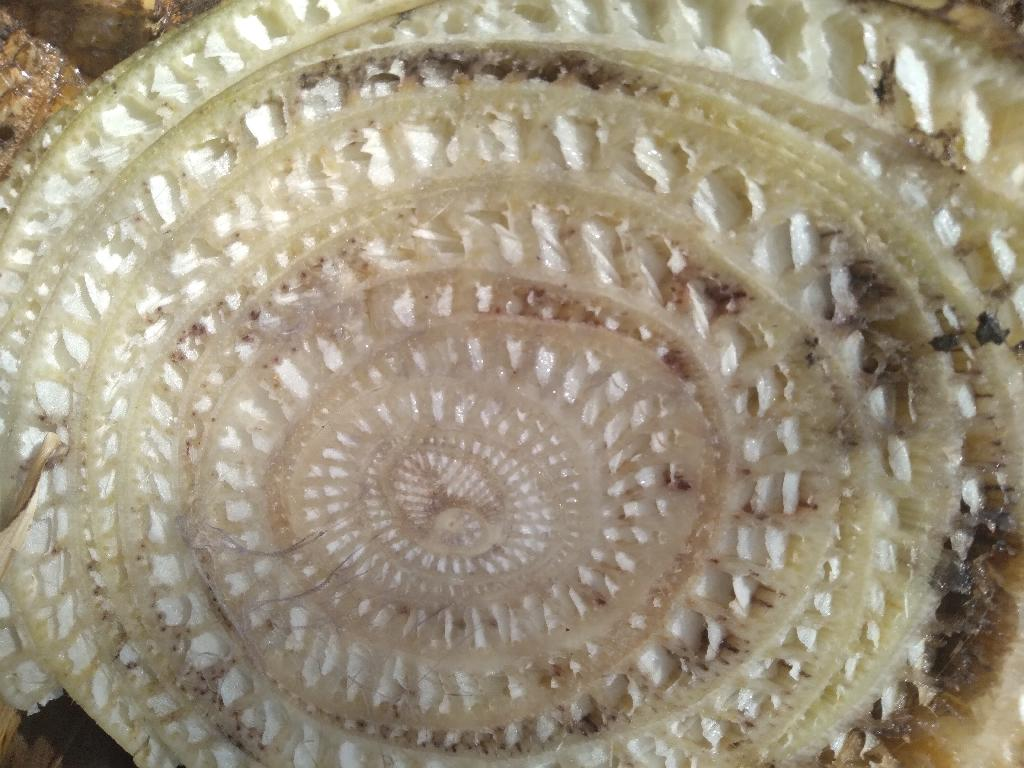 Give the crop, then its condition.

banana, fusarium wilt race 1
